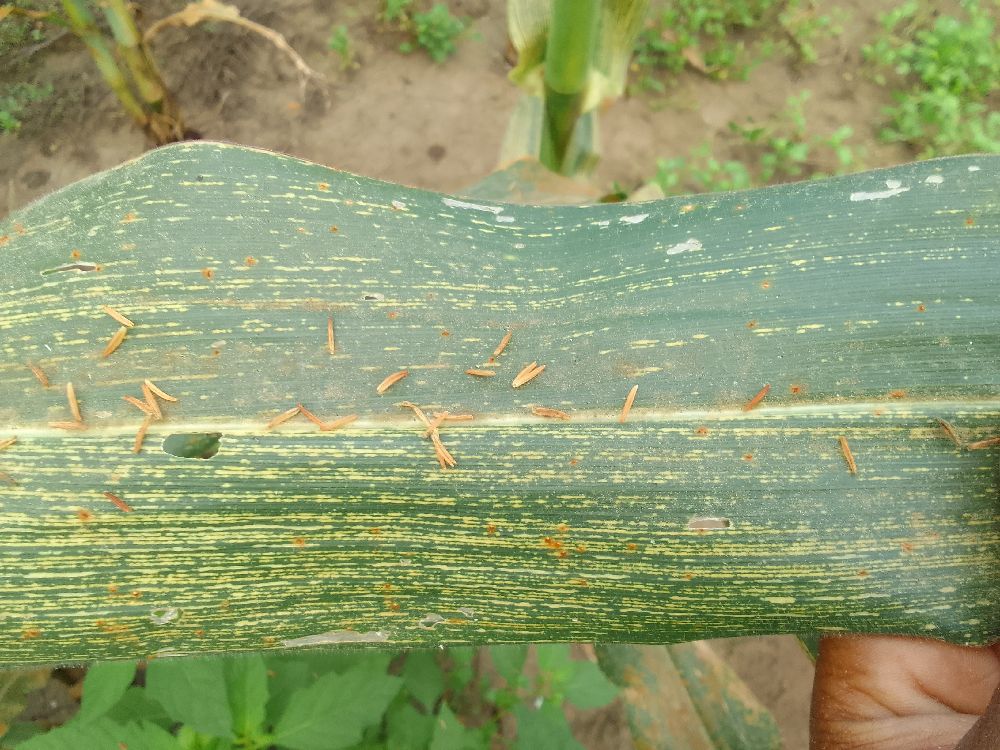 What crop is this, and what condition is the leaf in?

maize, maize streak virus
